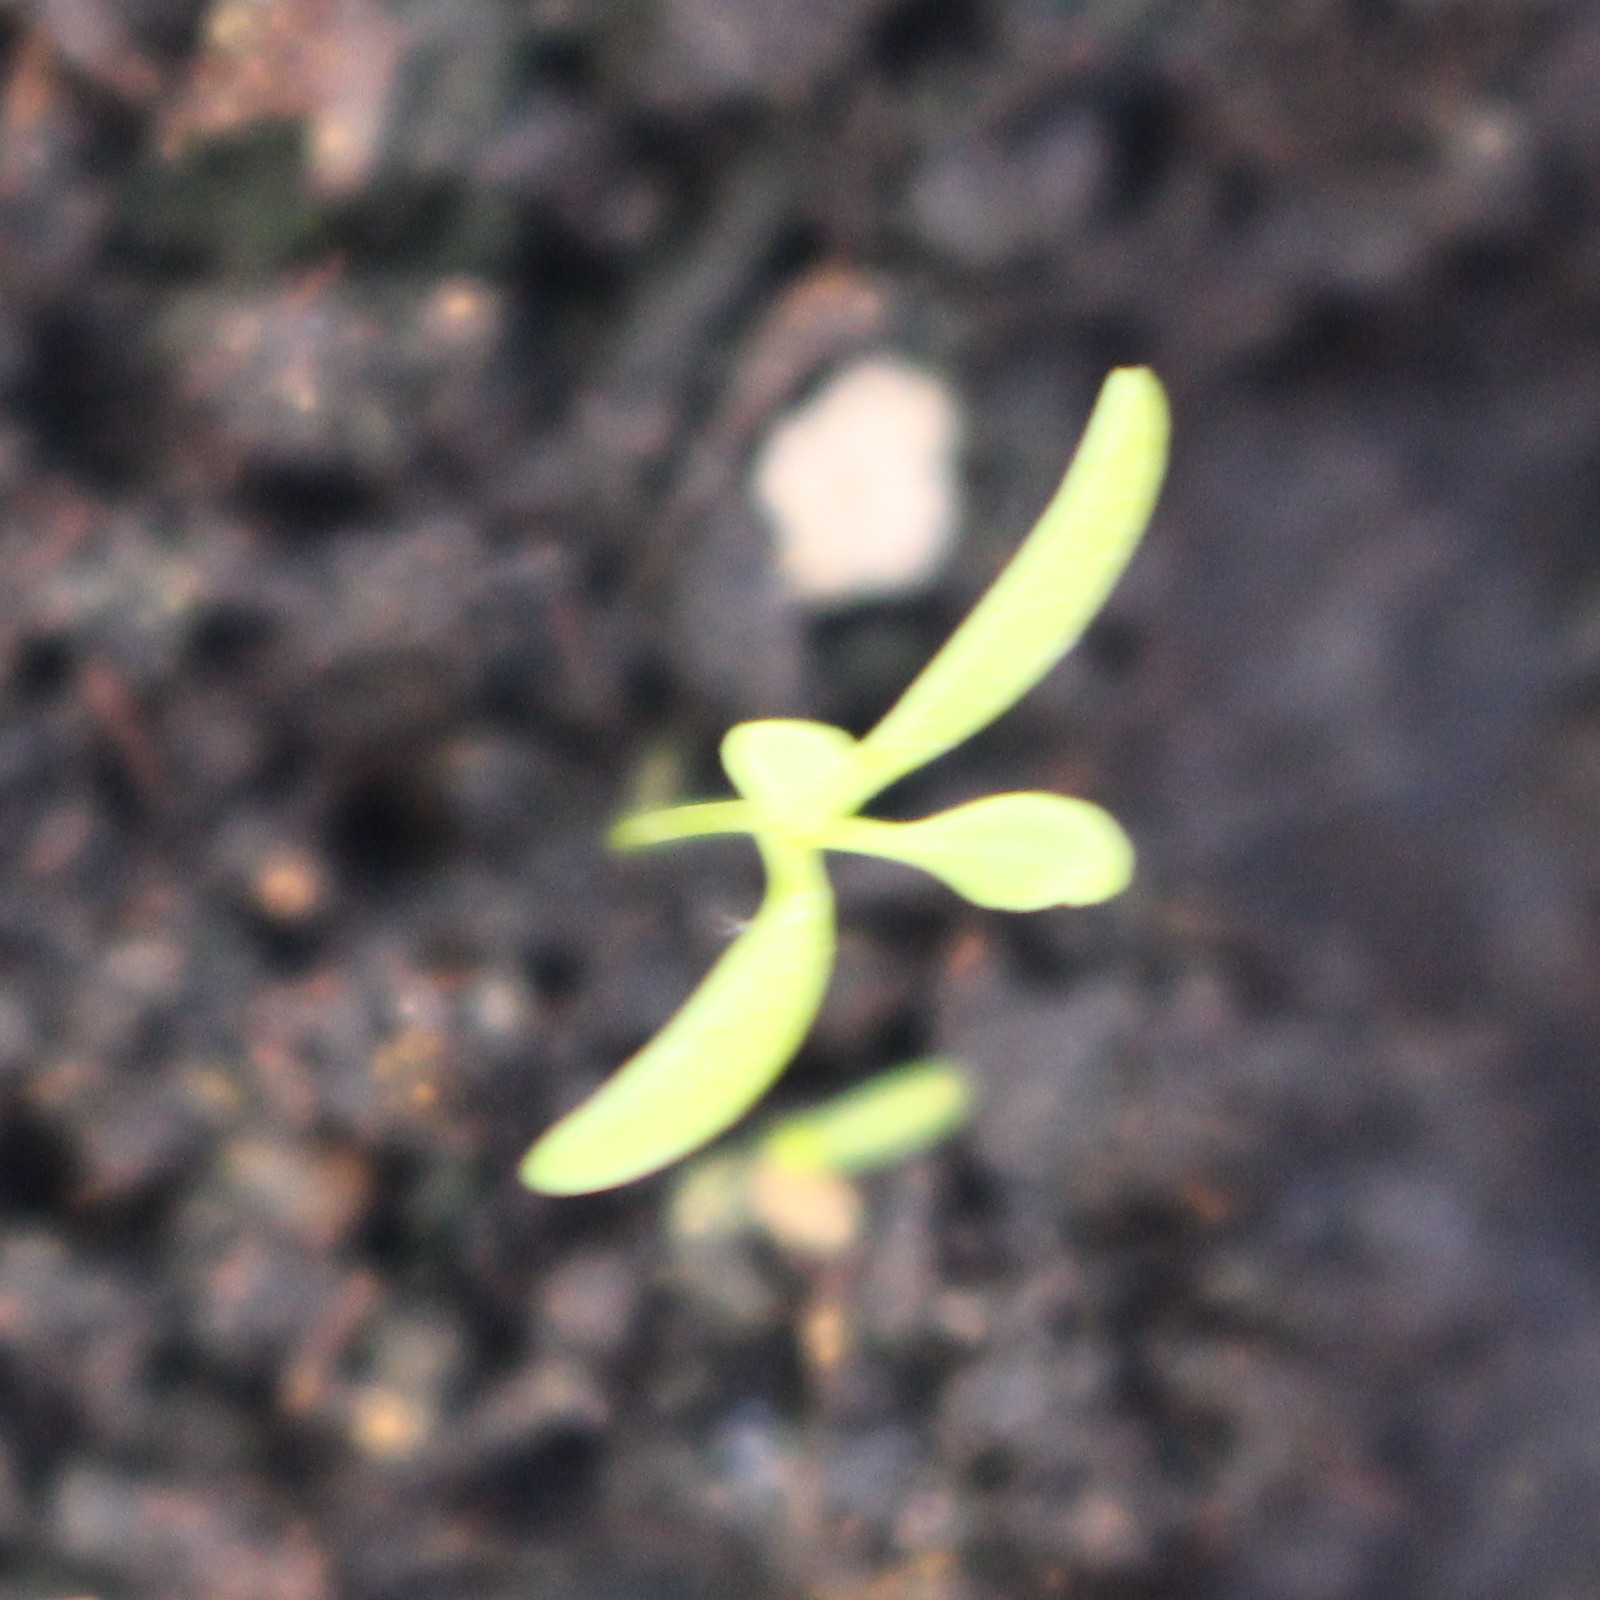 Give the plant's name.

Papaver rhoeas
